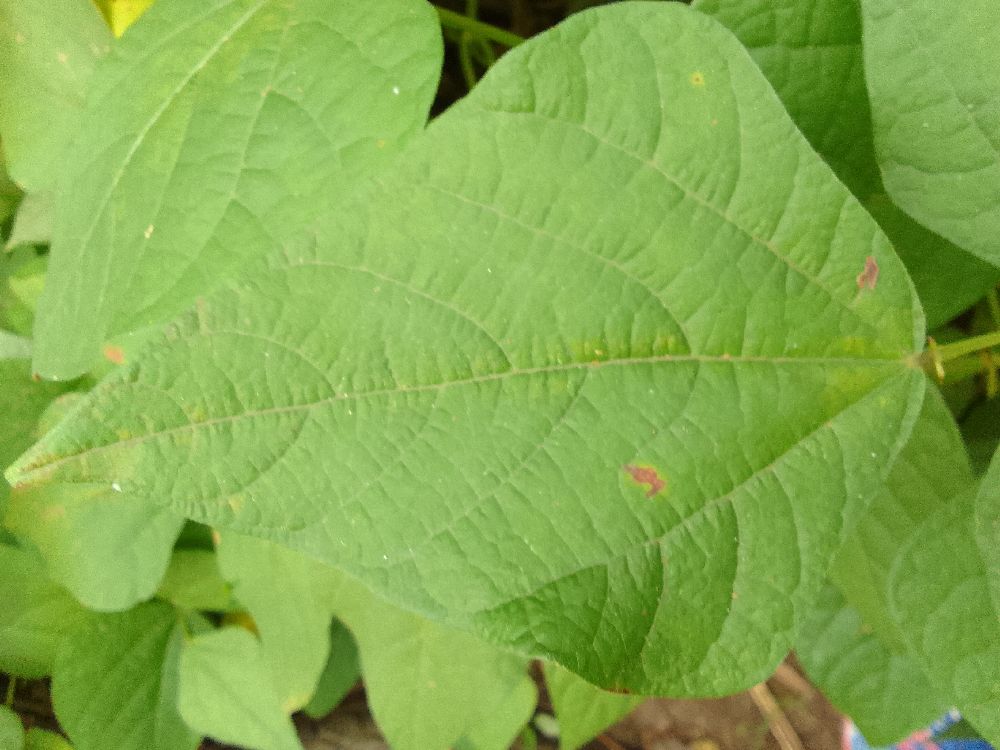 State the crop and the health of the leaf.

common bean, healthy
